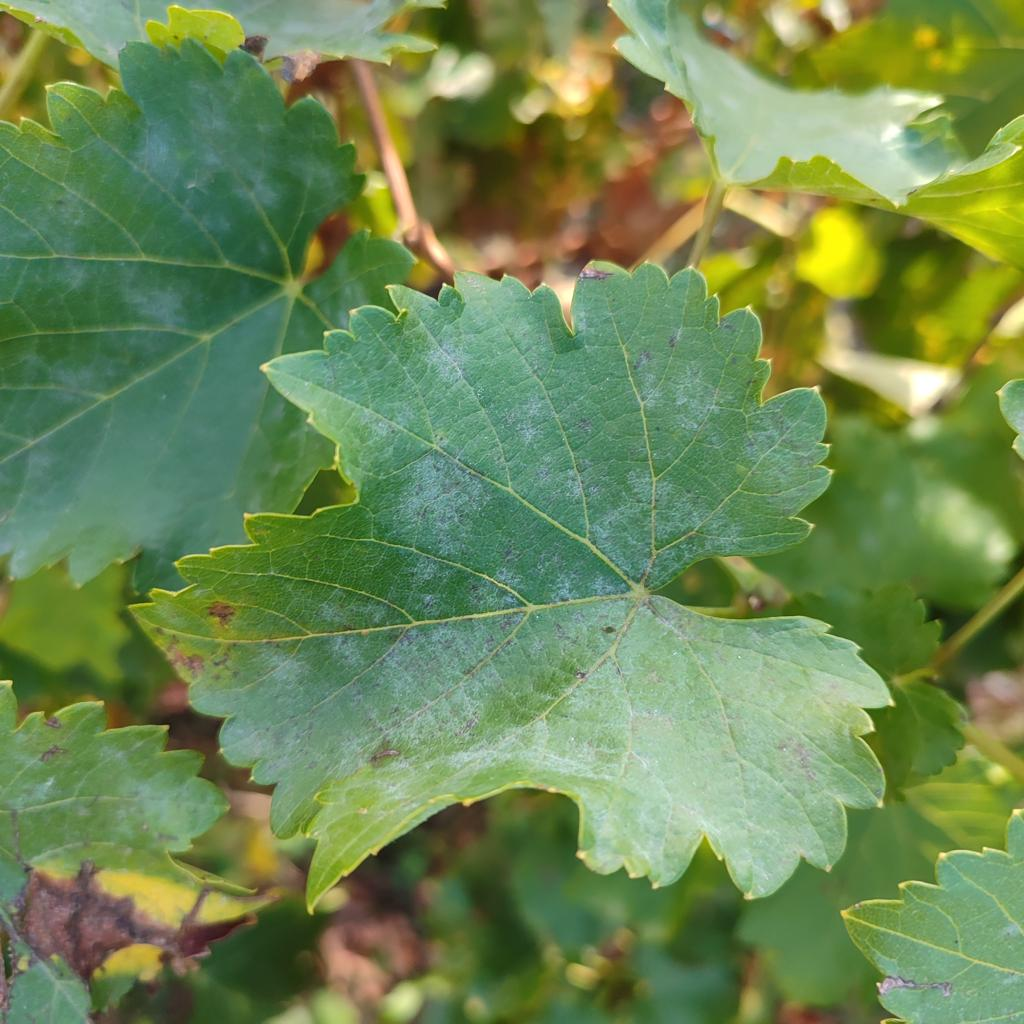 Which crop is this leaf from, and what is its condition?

grapevine, powdery mildew
